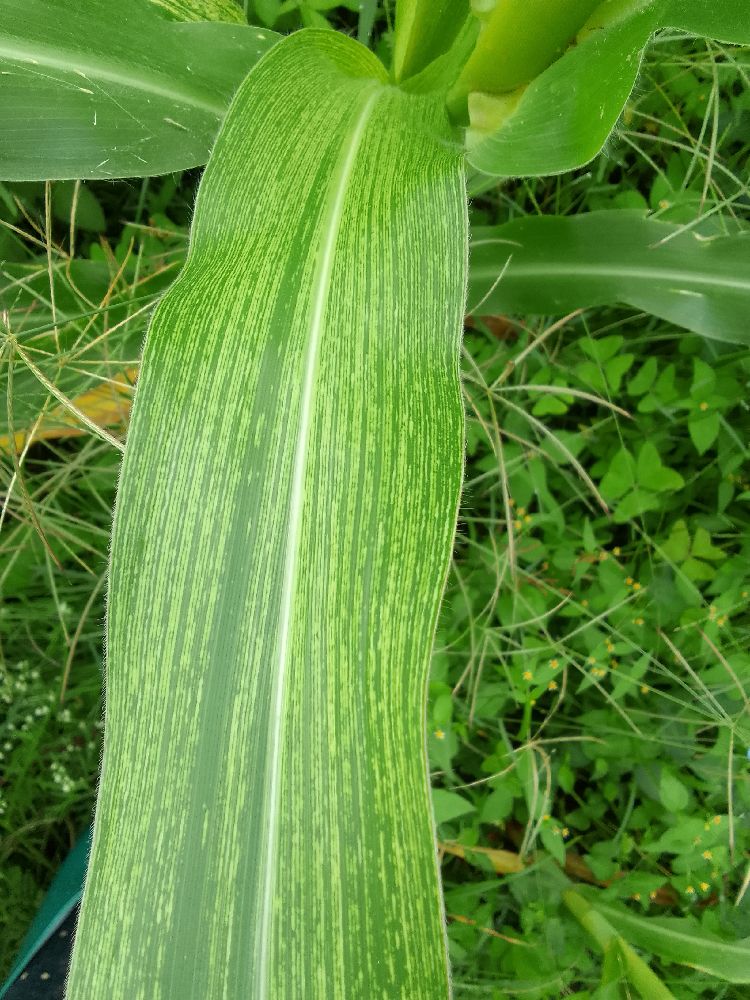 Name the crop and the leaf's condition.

maize, maize streak virus
